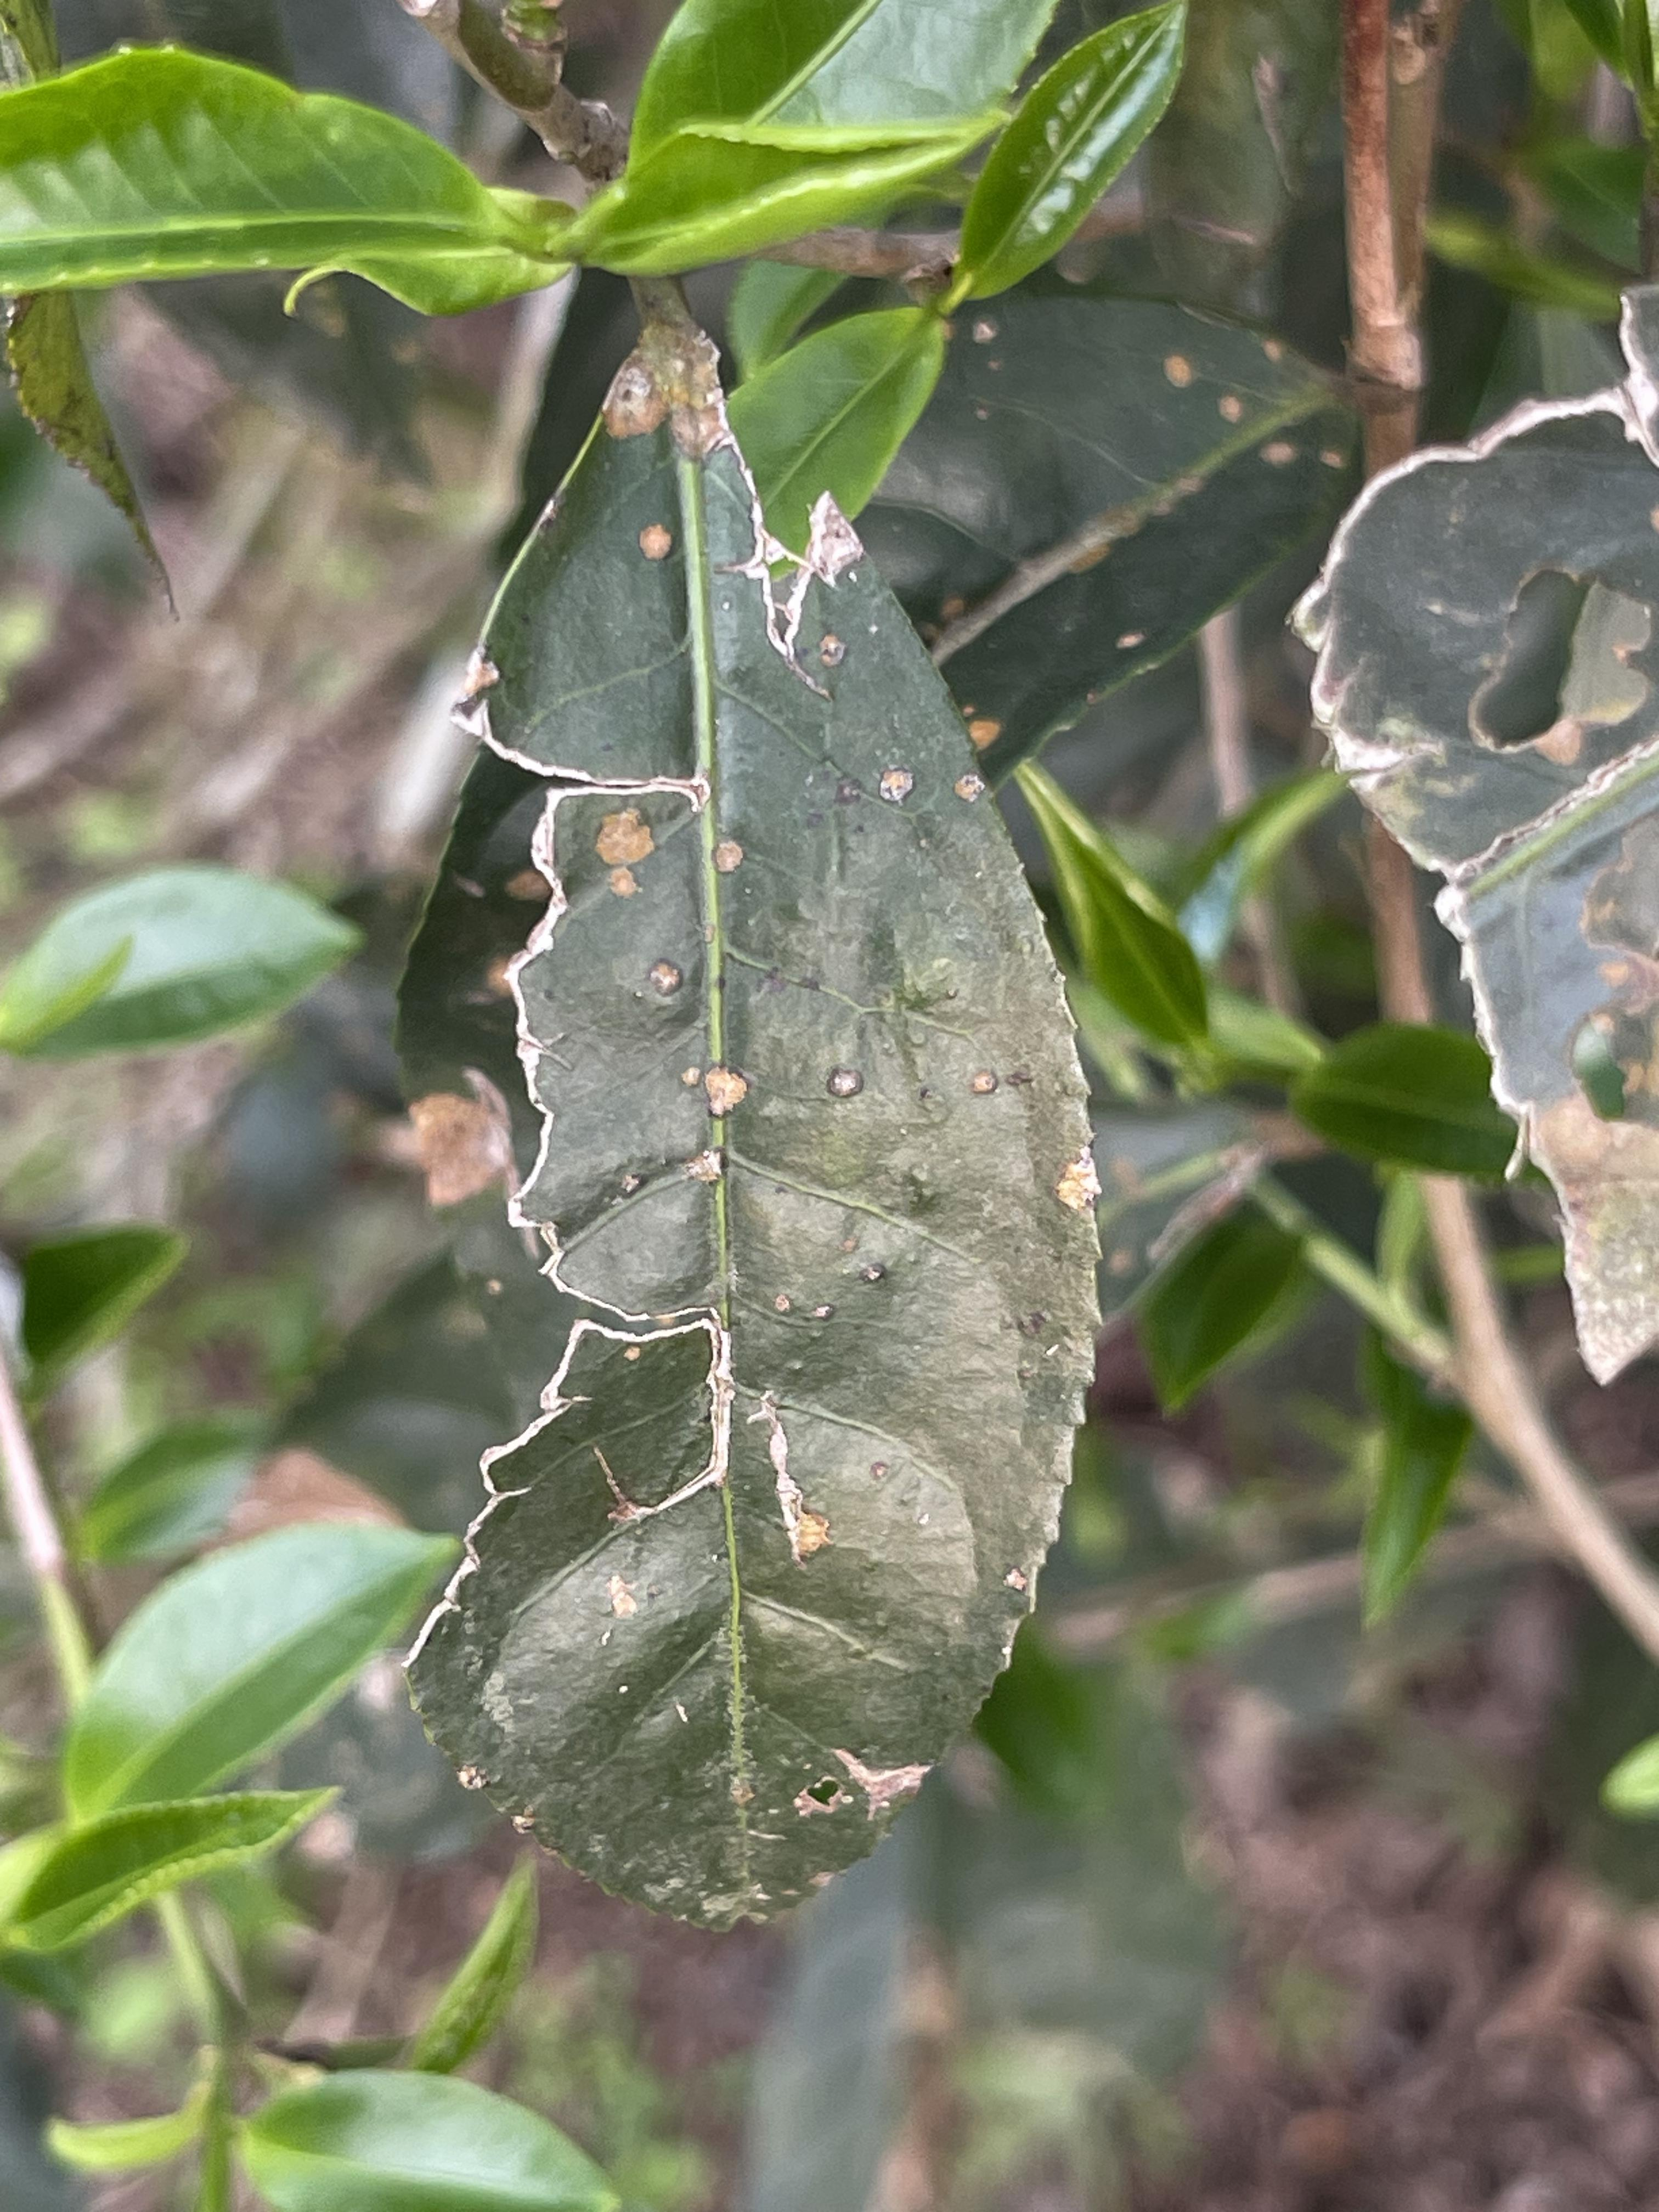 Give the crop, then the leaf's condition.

tea, red rust
